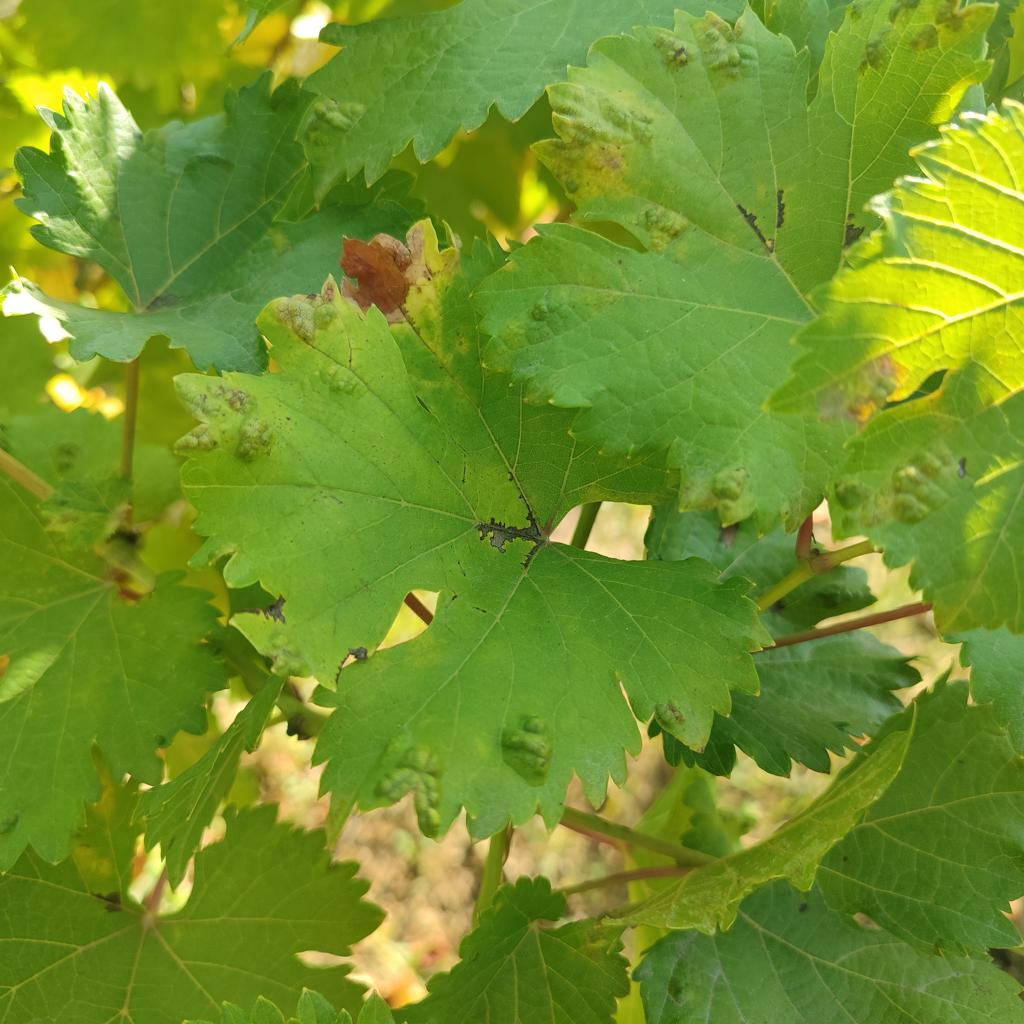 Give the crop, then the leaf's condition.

grapevine, erineum mite
